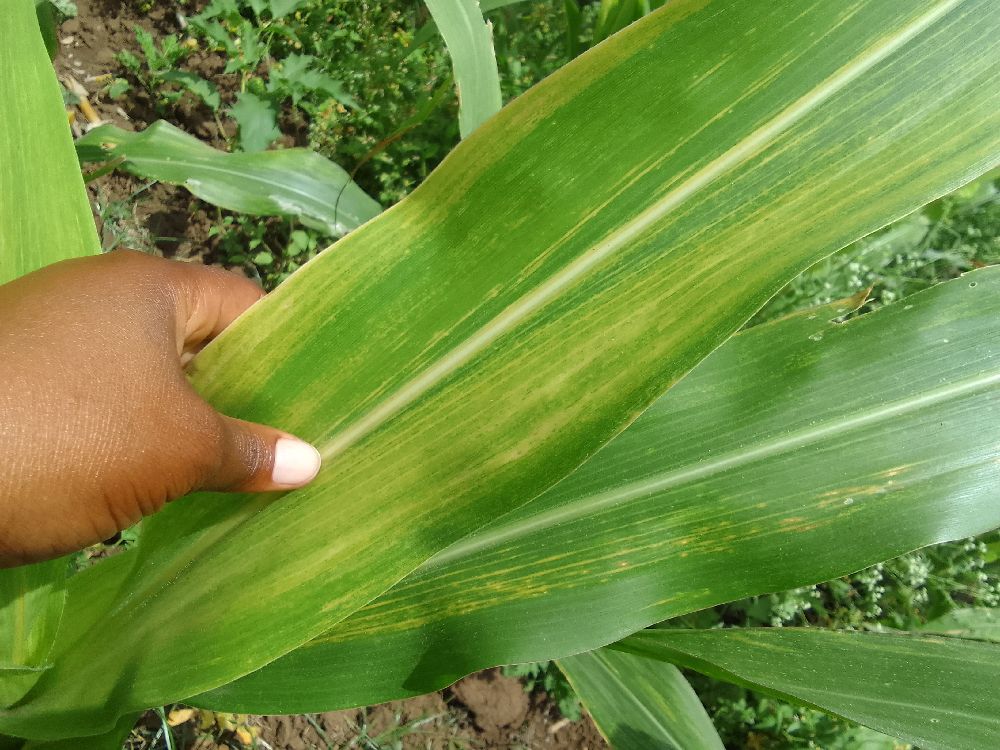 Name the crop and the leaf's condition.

maize, maize lethal necrosis
